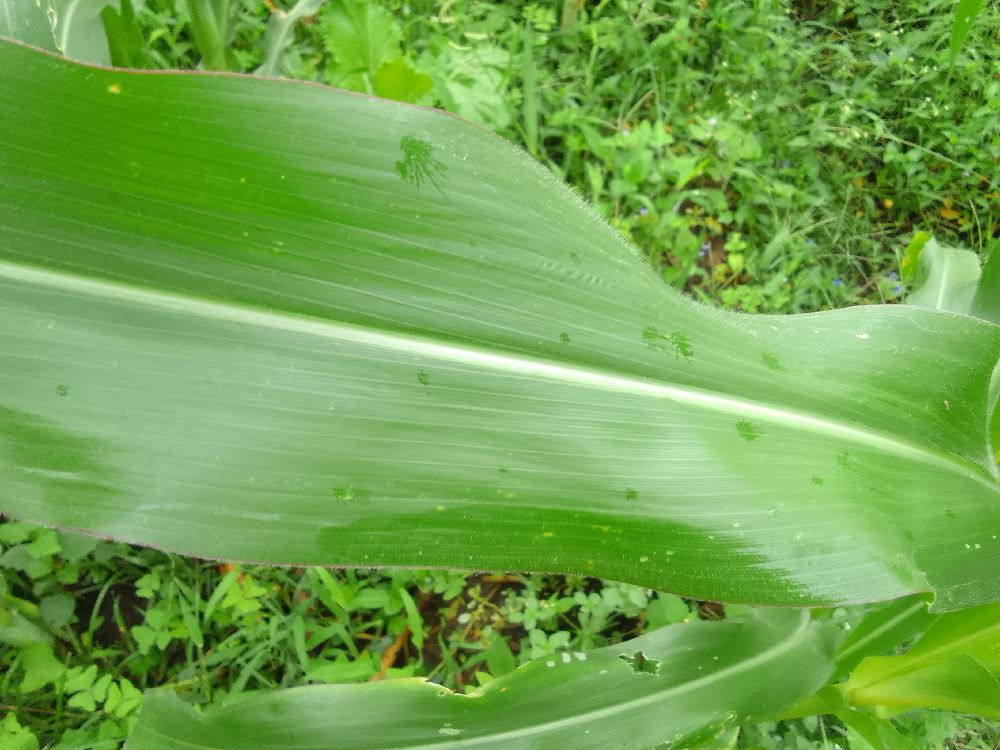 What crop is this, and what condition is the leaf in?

maize, healthy
